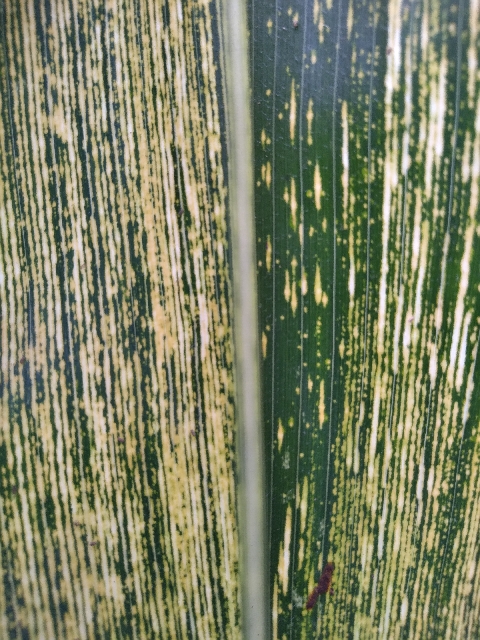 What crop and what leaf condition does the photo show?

maize, maize streak virus
